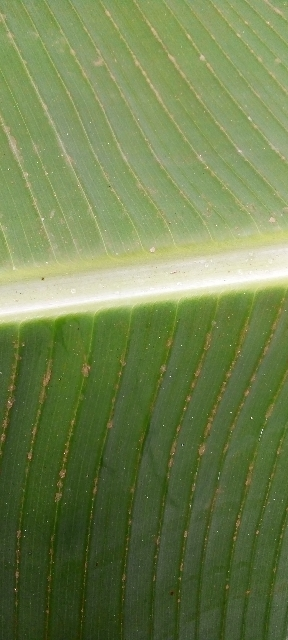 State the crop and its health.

banana, healthy
